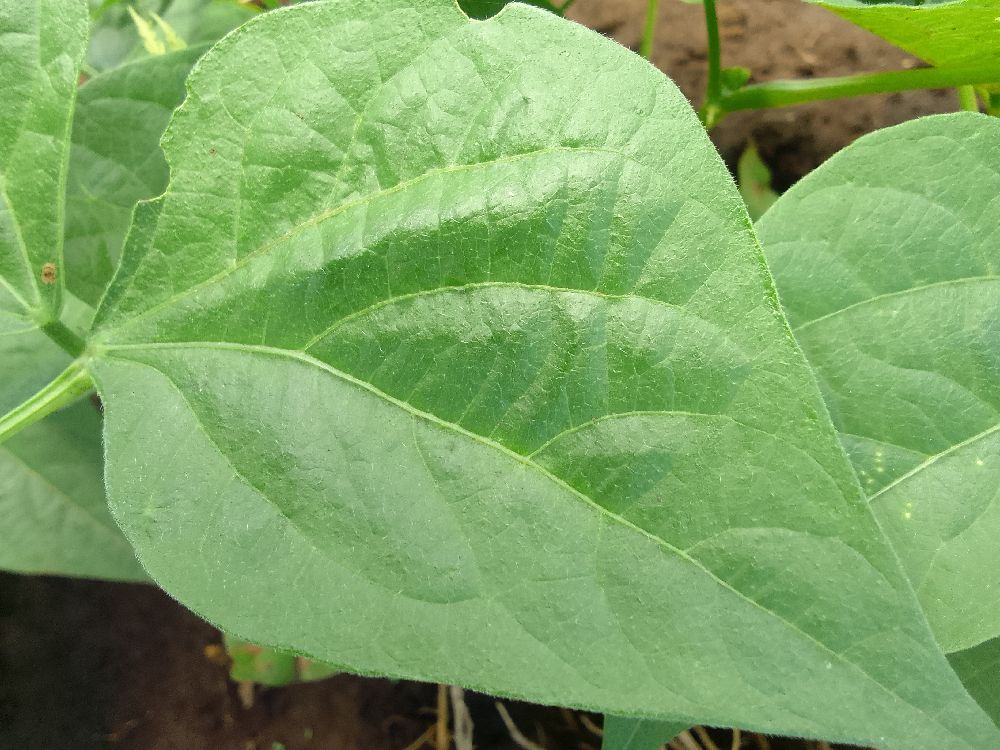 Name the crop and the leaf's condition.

common bean, healthy
